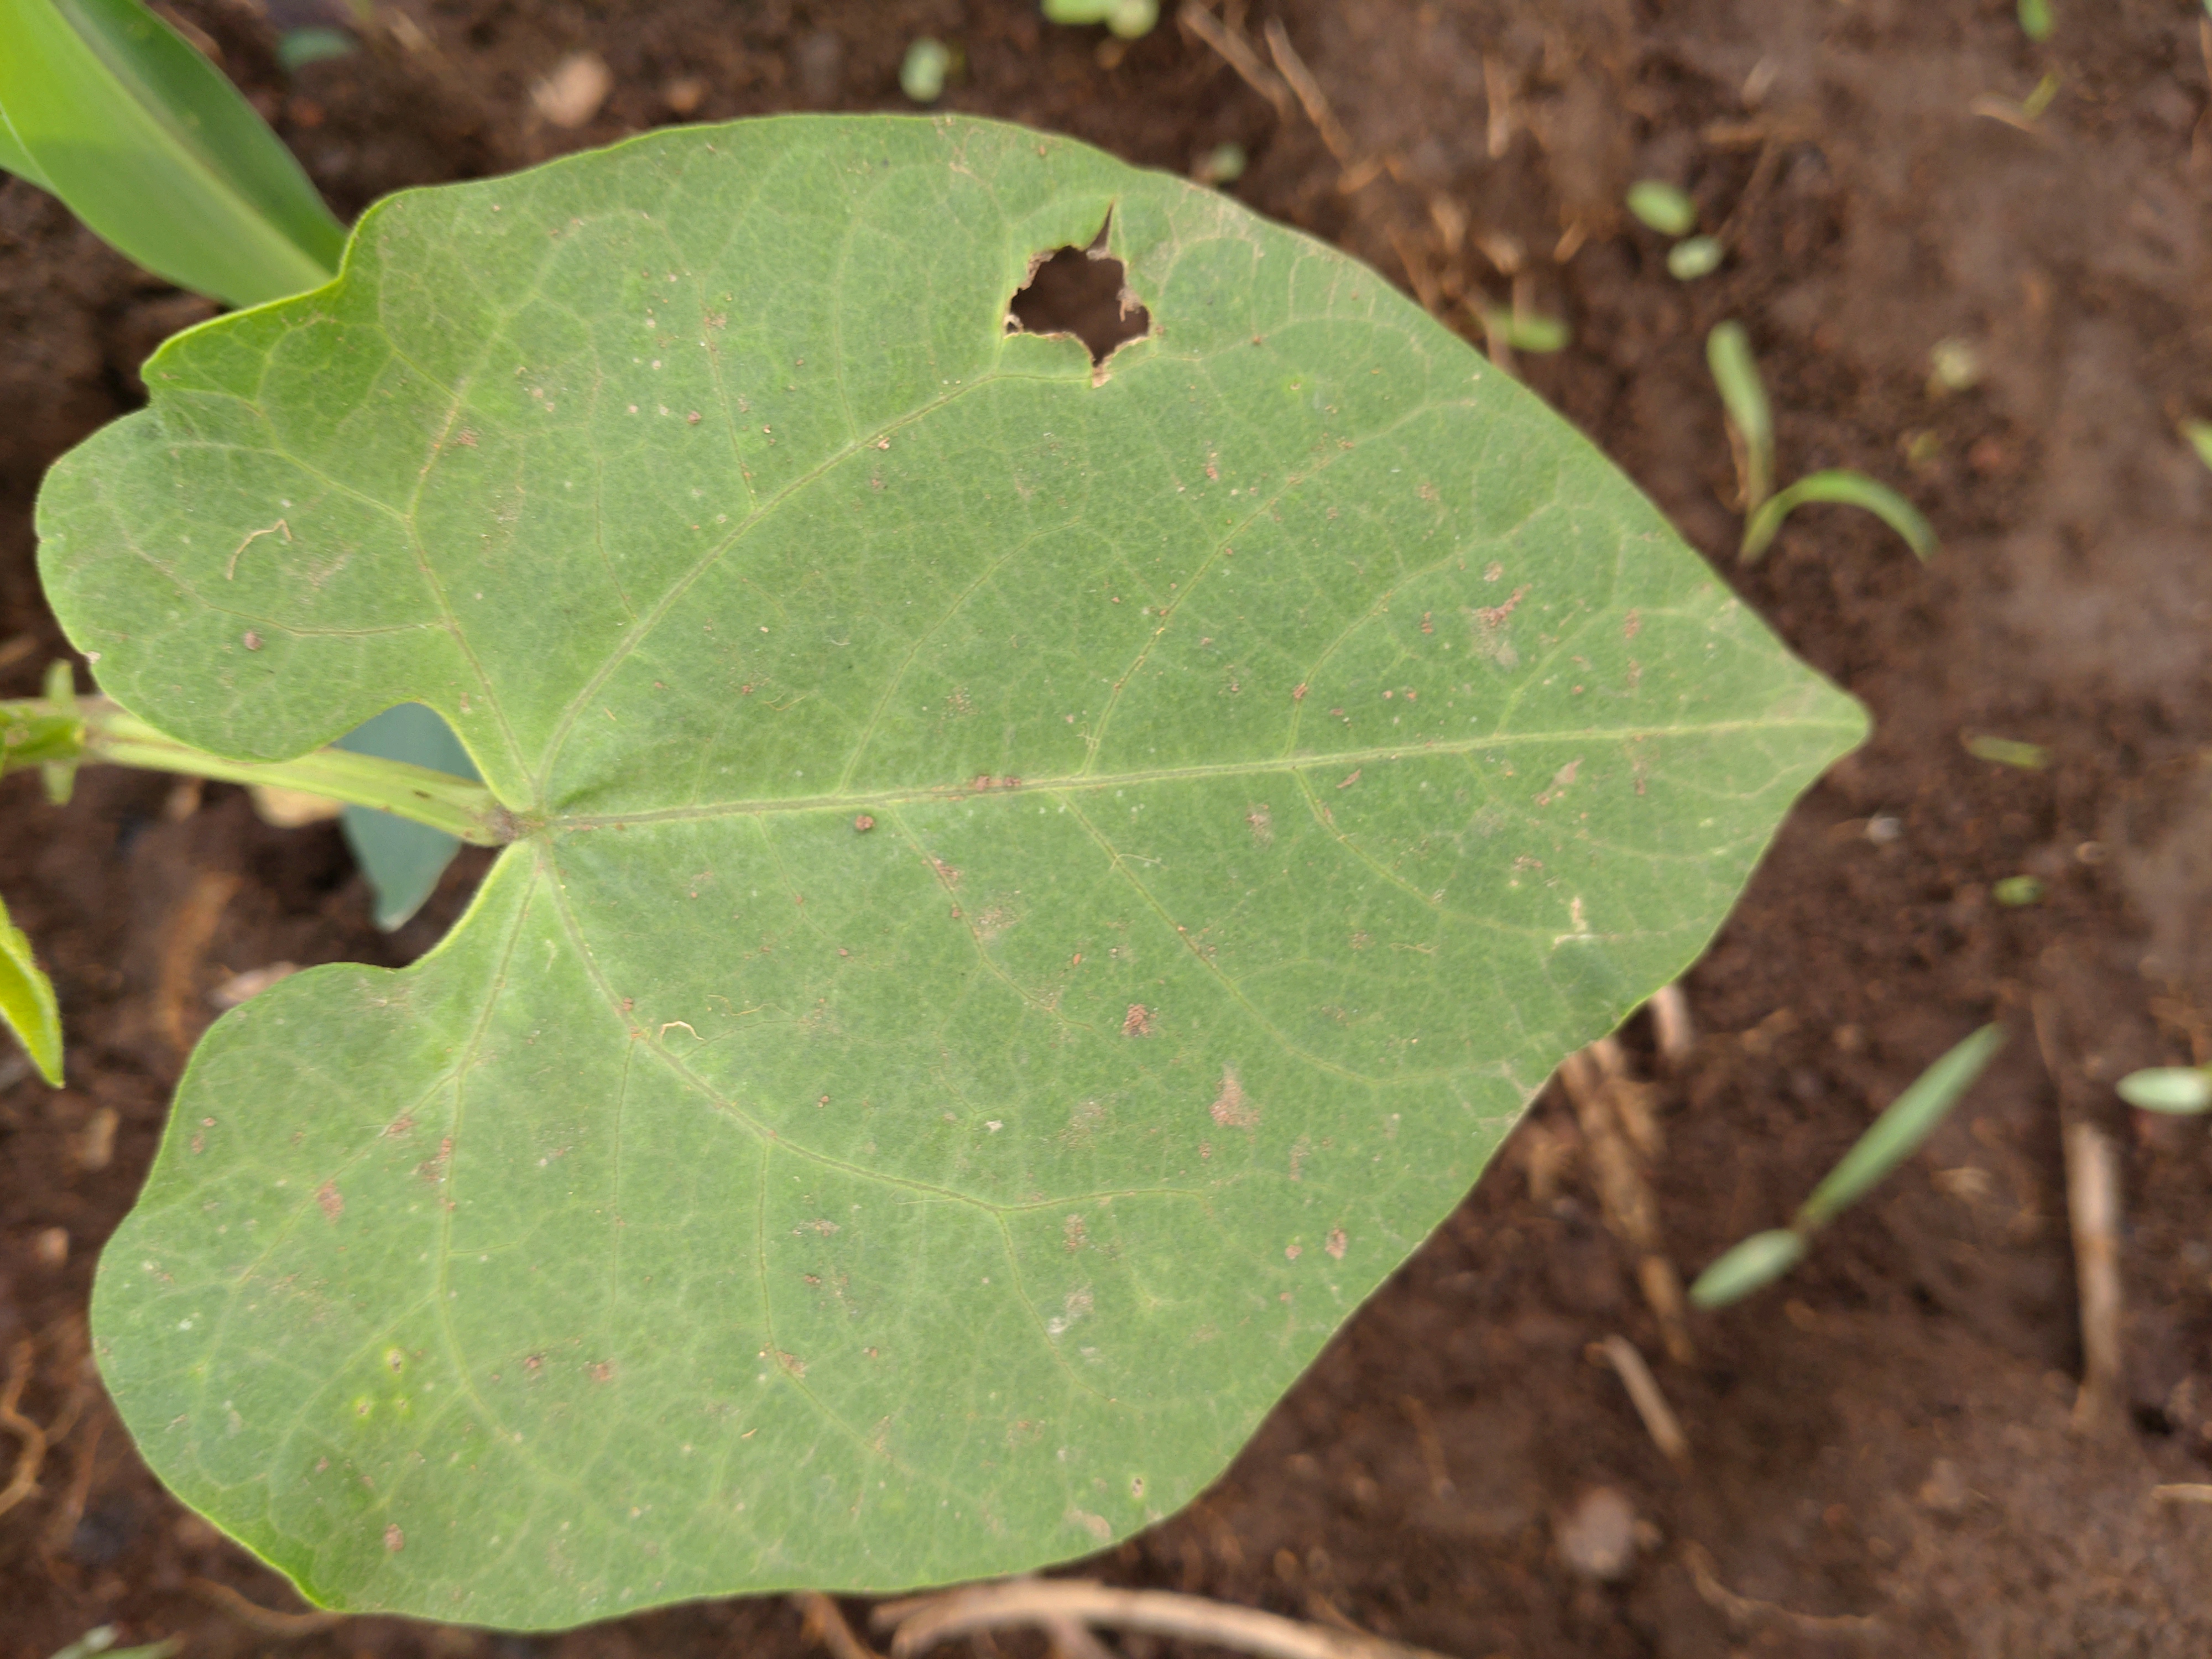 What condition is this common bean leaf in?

healthy
